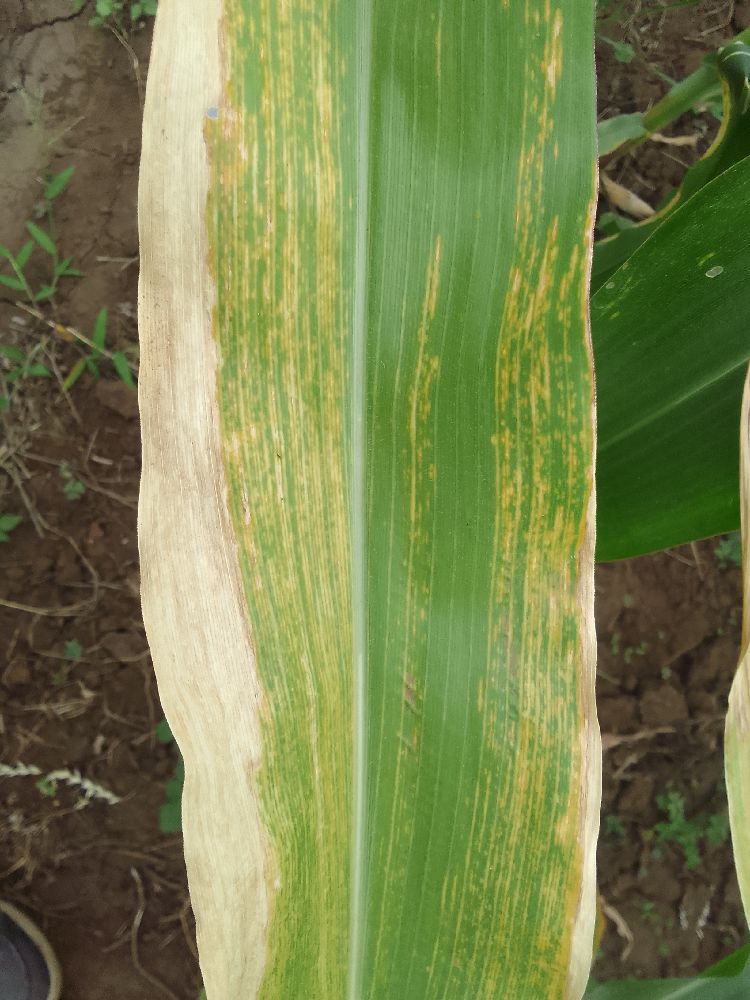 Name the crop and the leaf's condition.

maize, maize lethal necrosis
